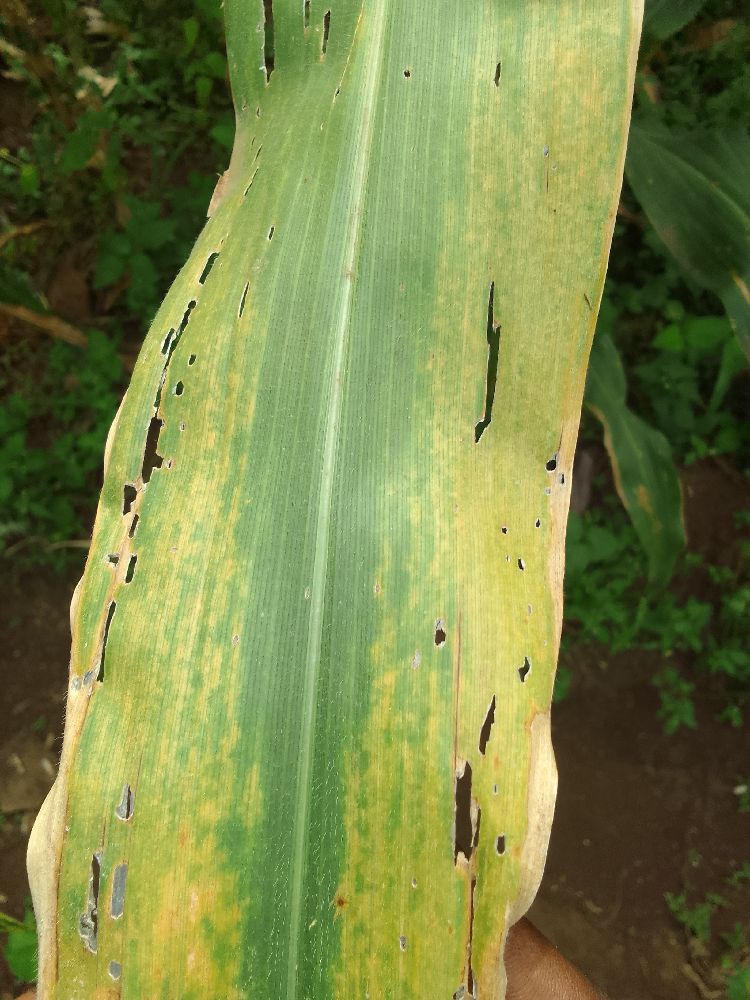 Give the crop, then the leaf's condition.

maize, maize lethal necrosis
